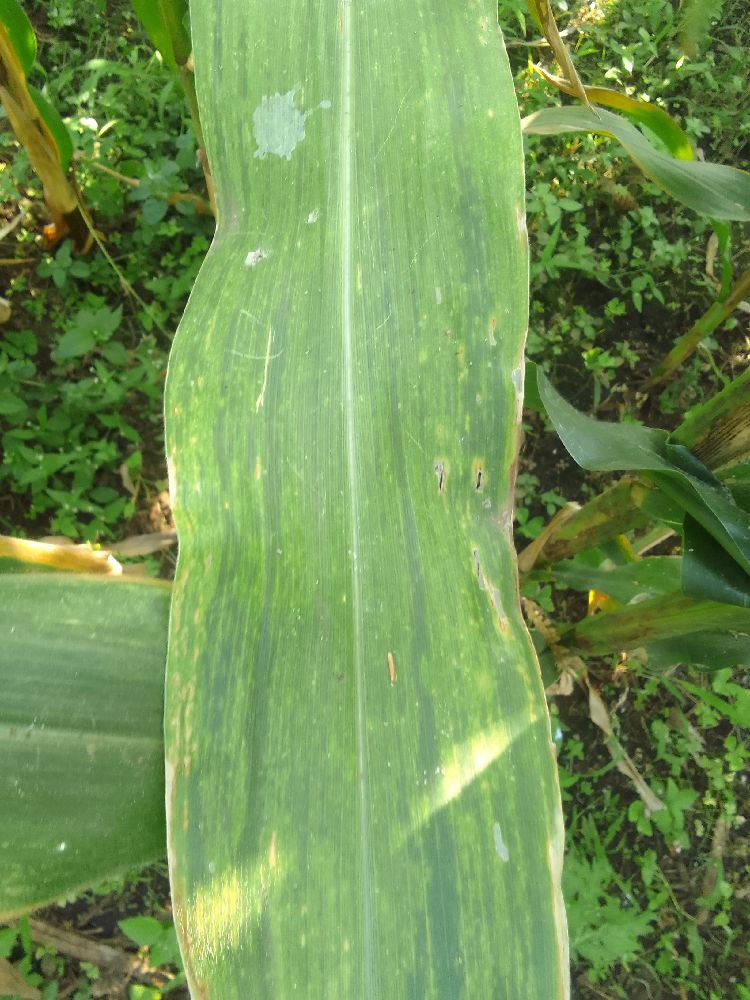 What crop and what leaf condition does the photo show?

maize, maize lethal necrosis
